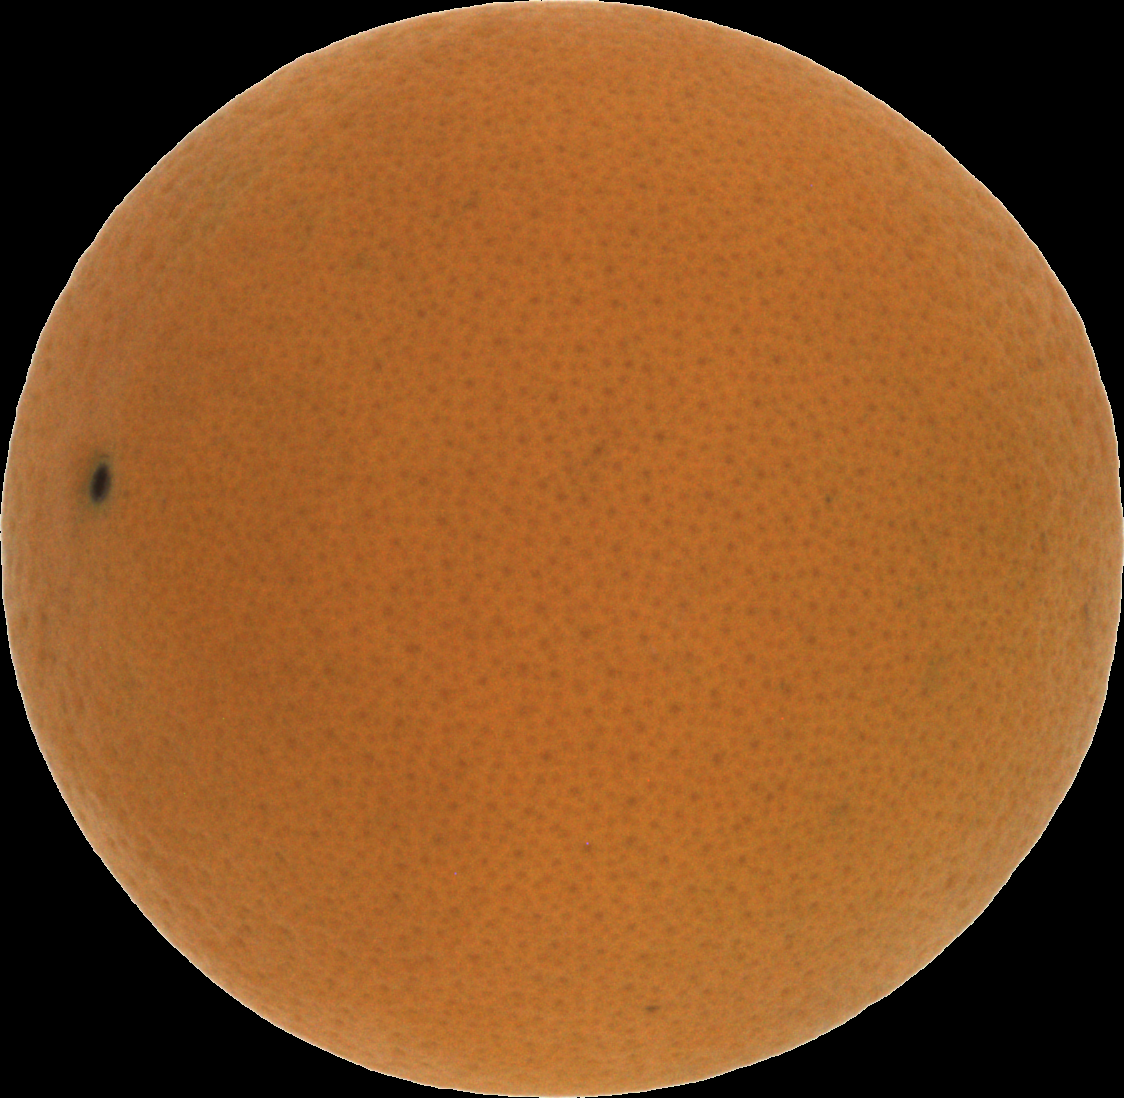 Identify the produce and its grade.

orange, good
